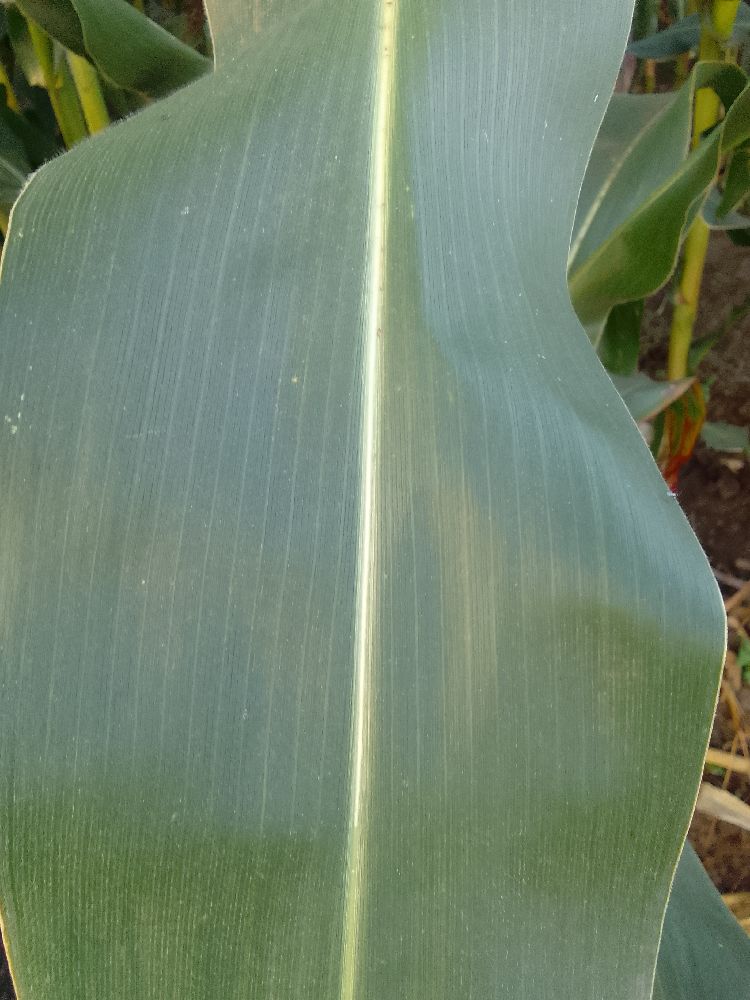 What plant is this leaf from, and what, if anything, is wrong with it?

maize, healthy
